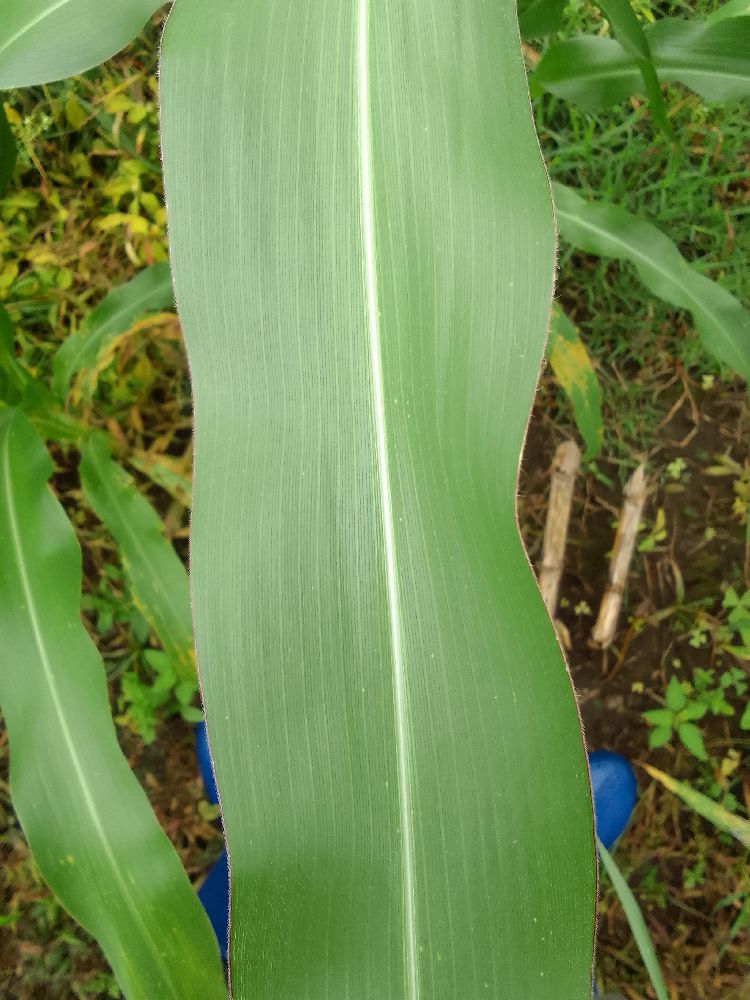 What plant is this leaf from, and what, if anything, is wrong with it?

maize, healthy
